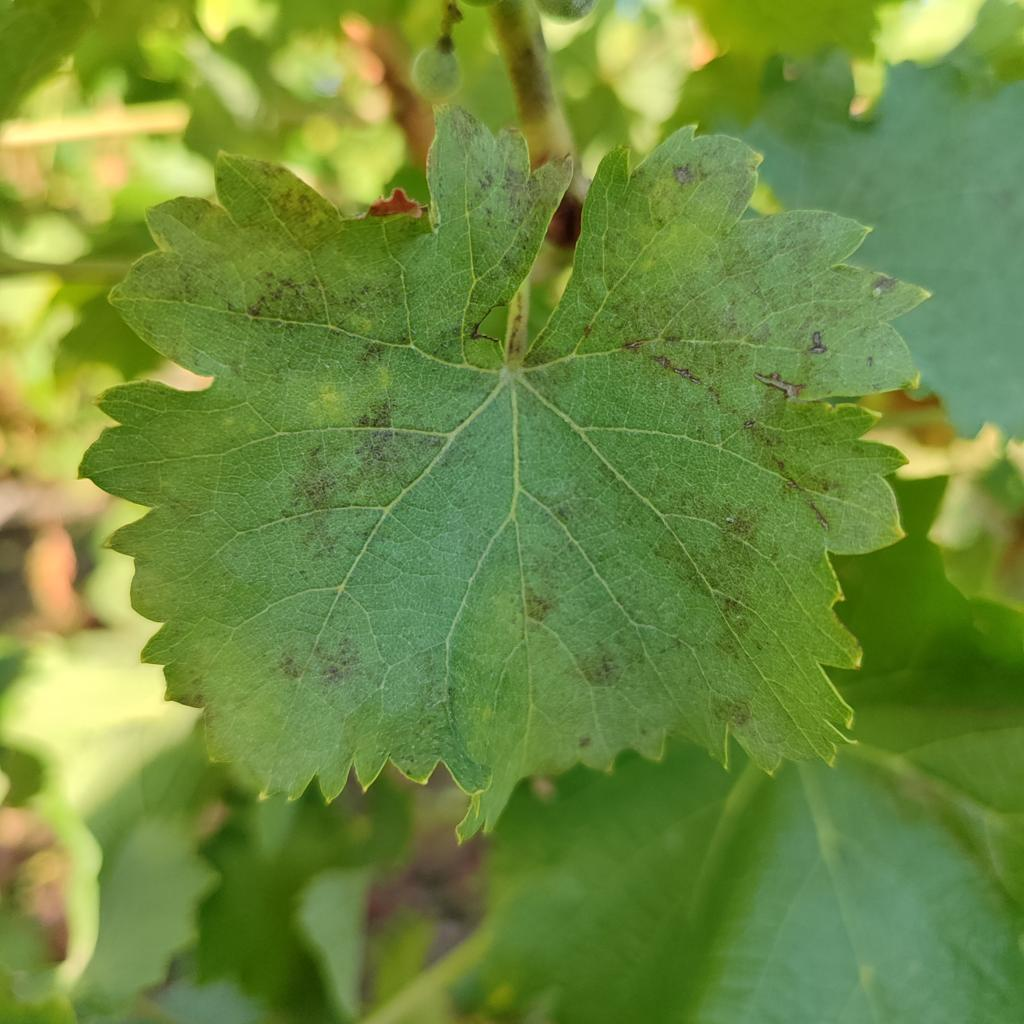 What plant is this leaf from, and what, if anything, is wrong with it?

grapevine, powdery mildew
